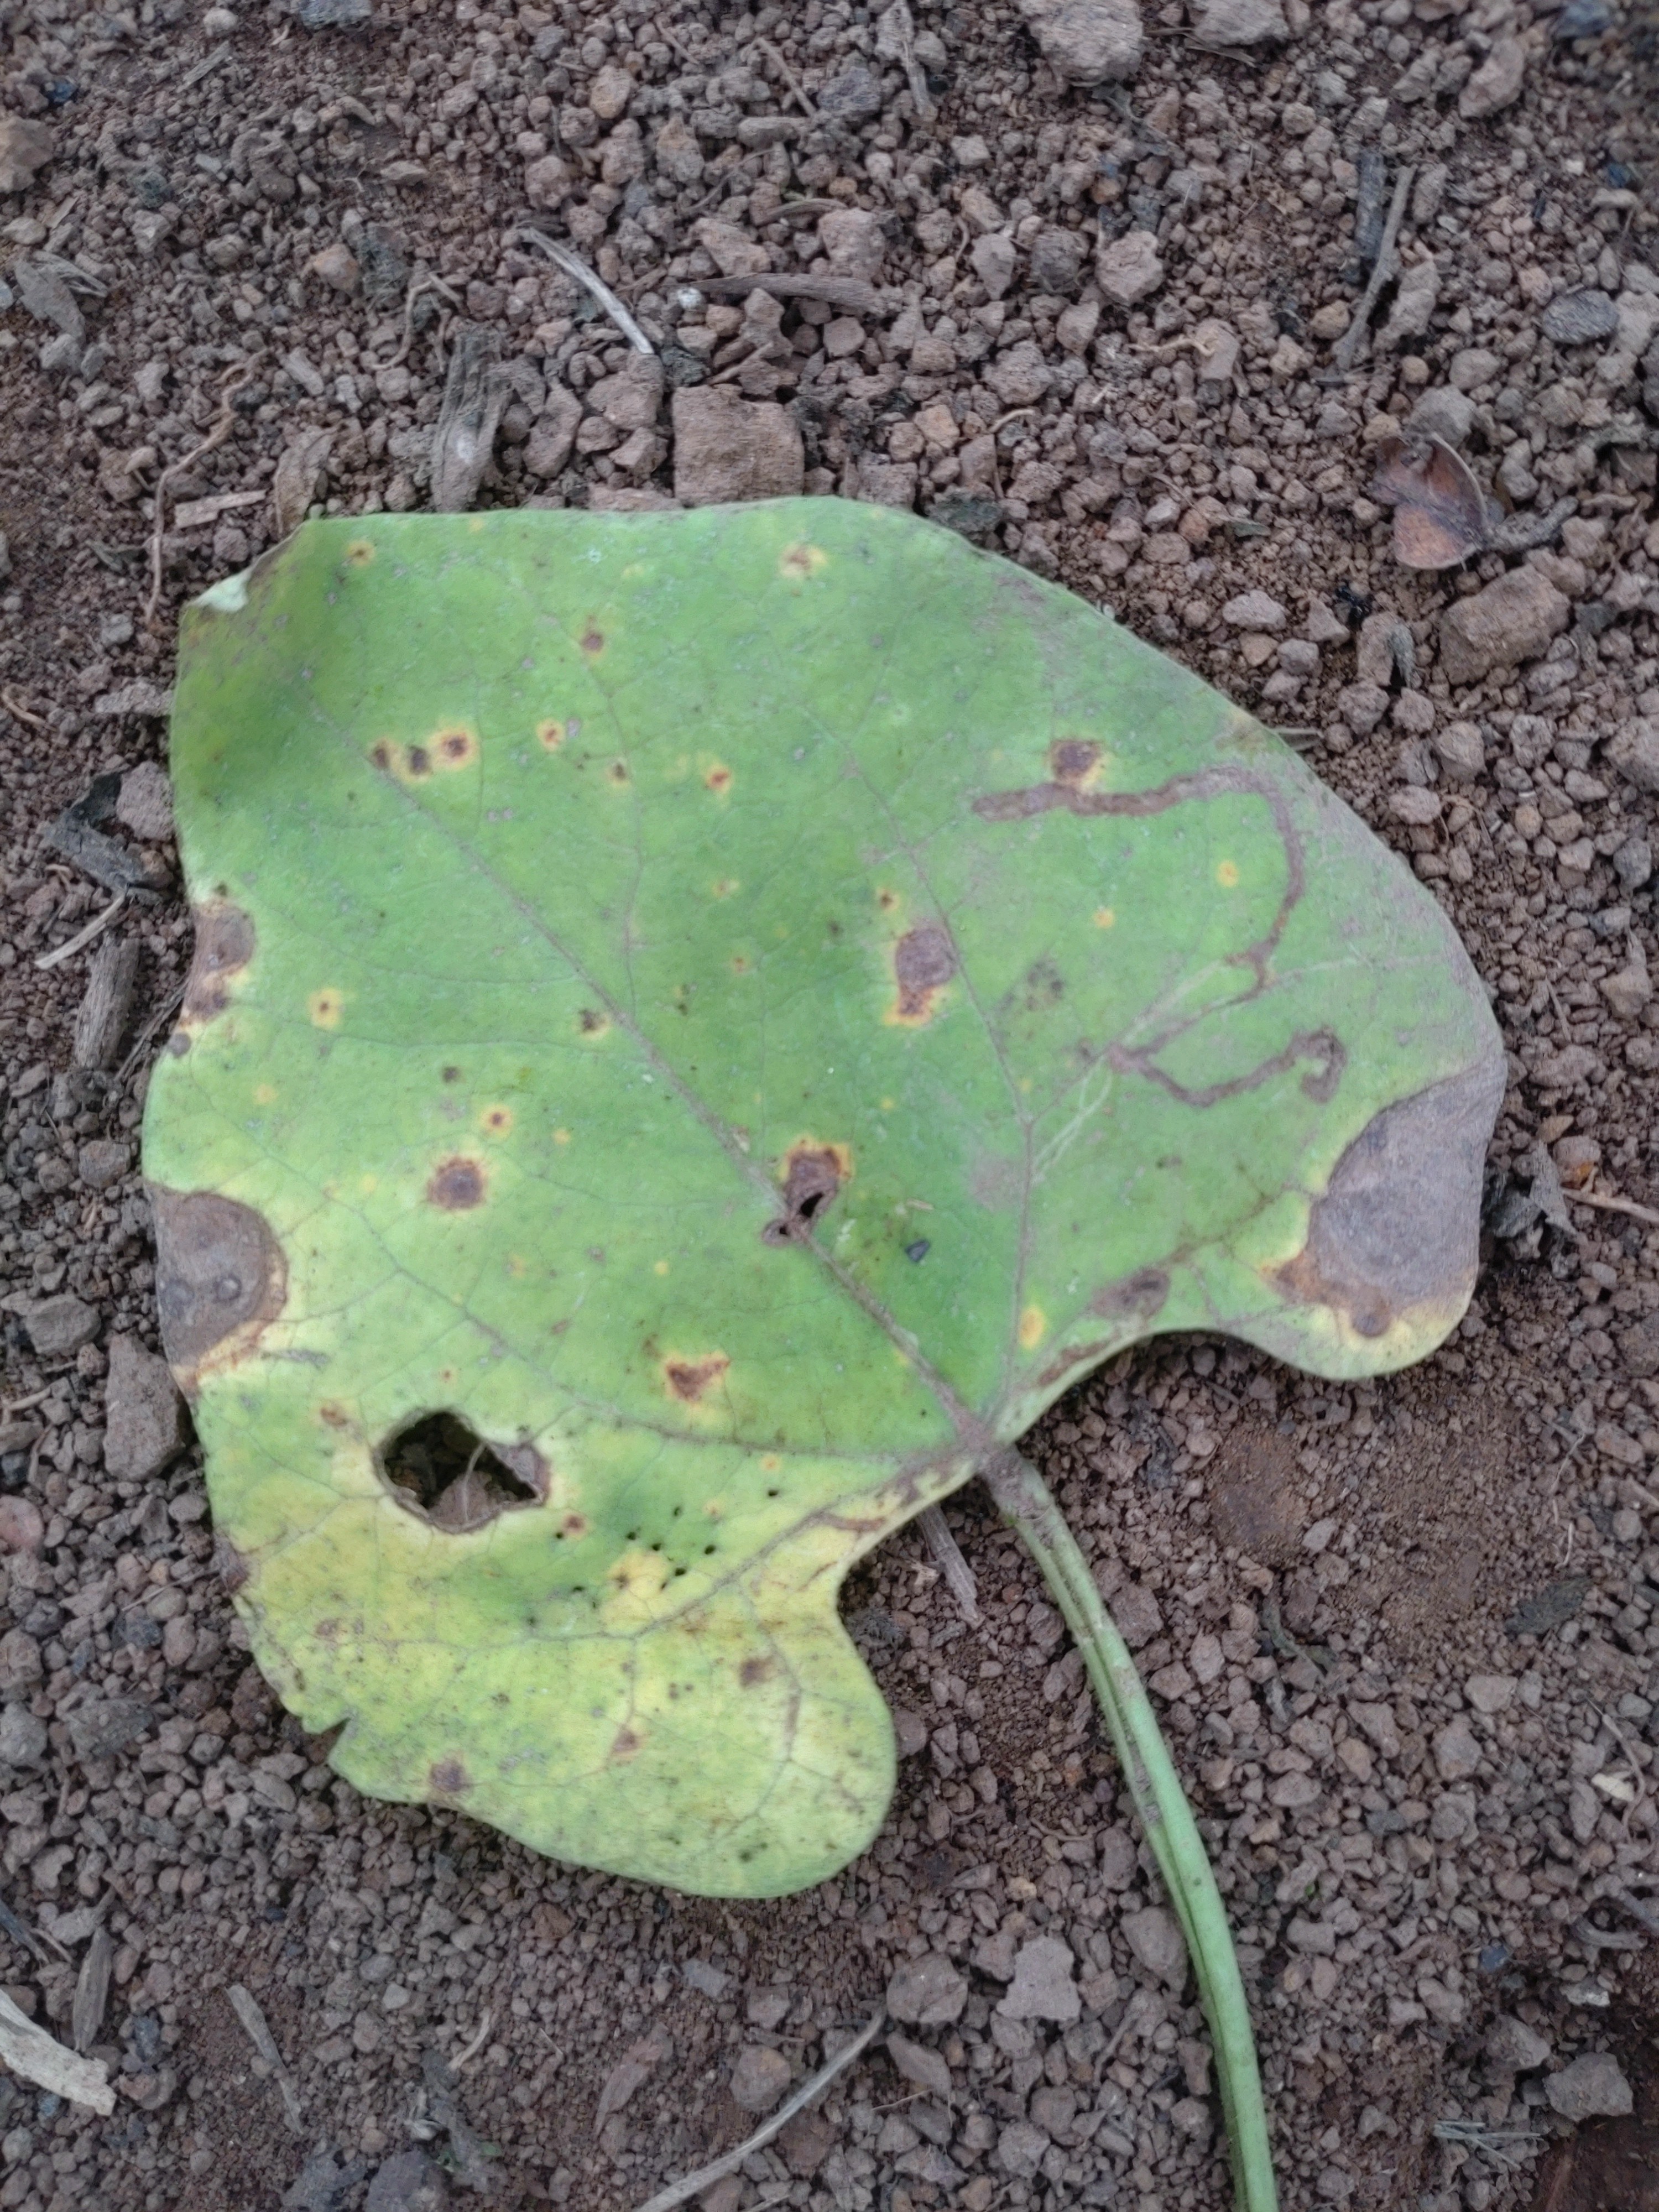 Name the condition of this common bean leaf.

rust
